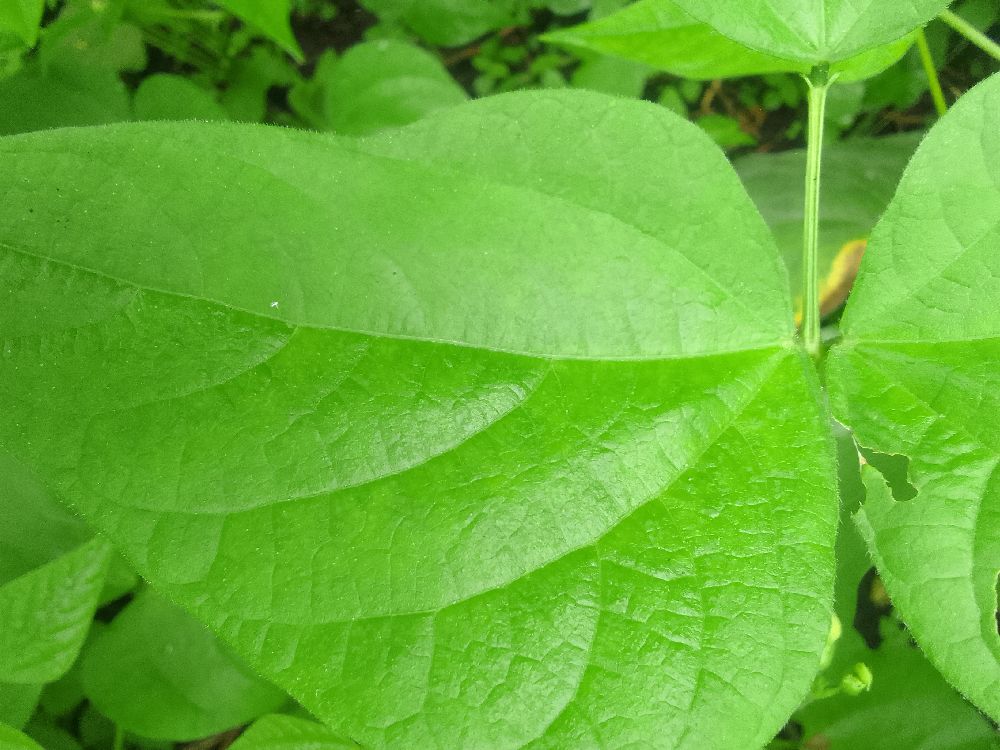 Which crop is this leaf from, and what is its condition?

common bean, healthy
